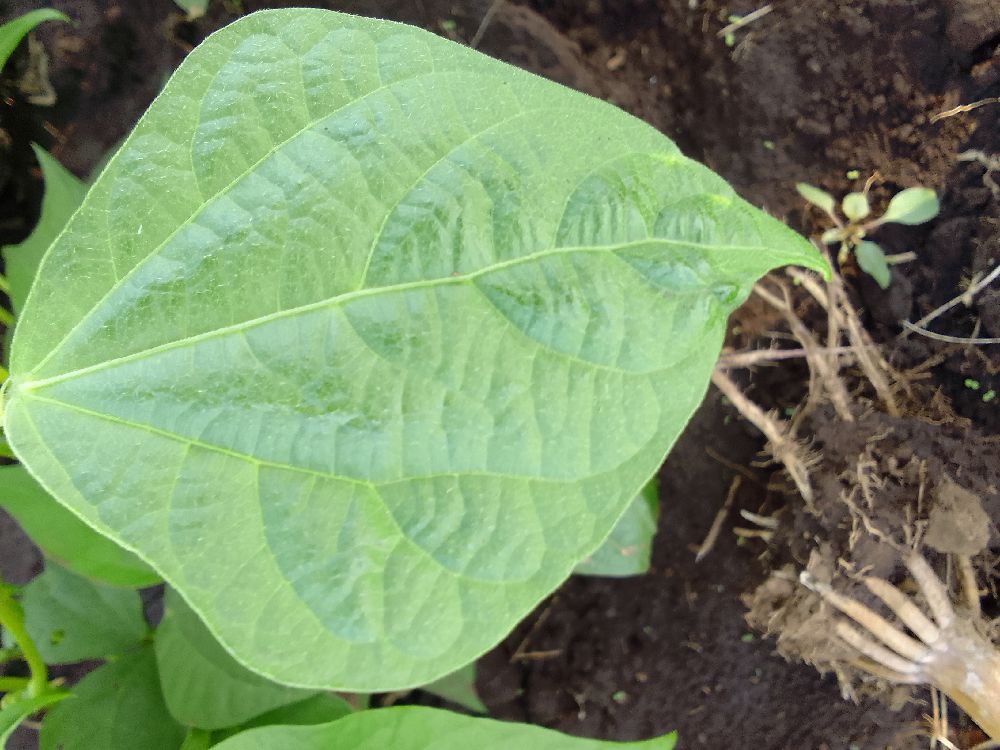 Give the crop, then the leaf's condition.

common bean, healthy
